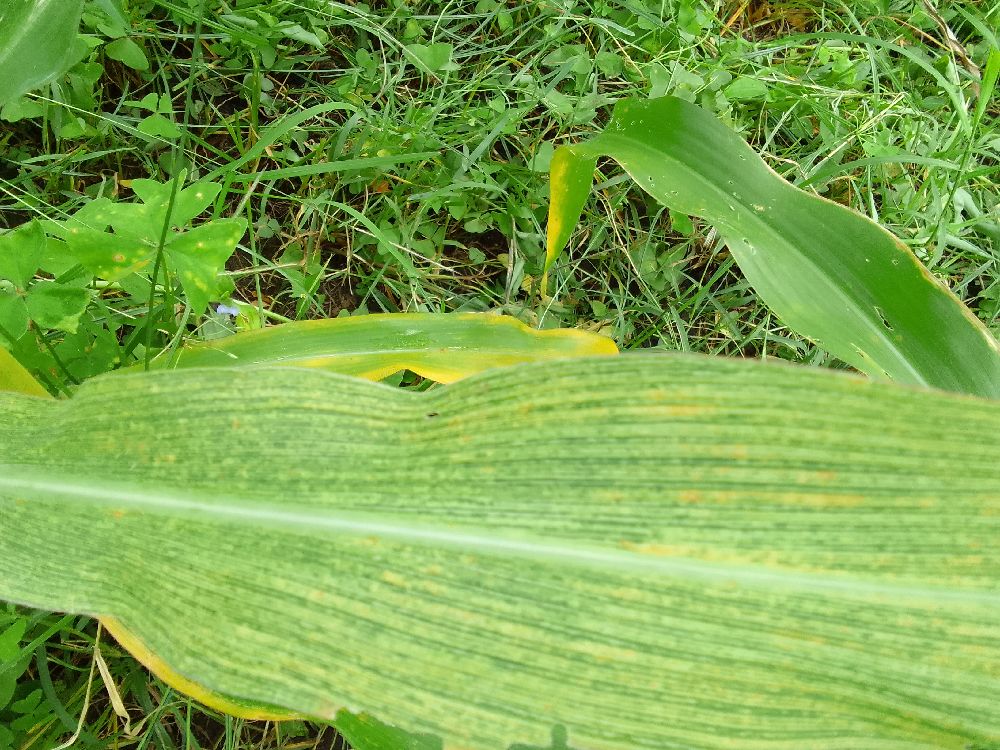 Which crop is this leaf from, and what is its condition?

maize, maize streak virus
